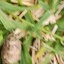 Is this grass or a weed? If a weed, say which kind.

grass
